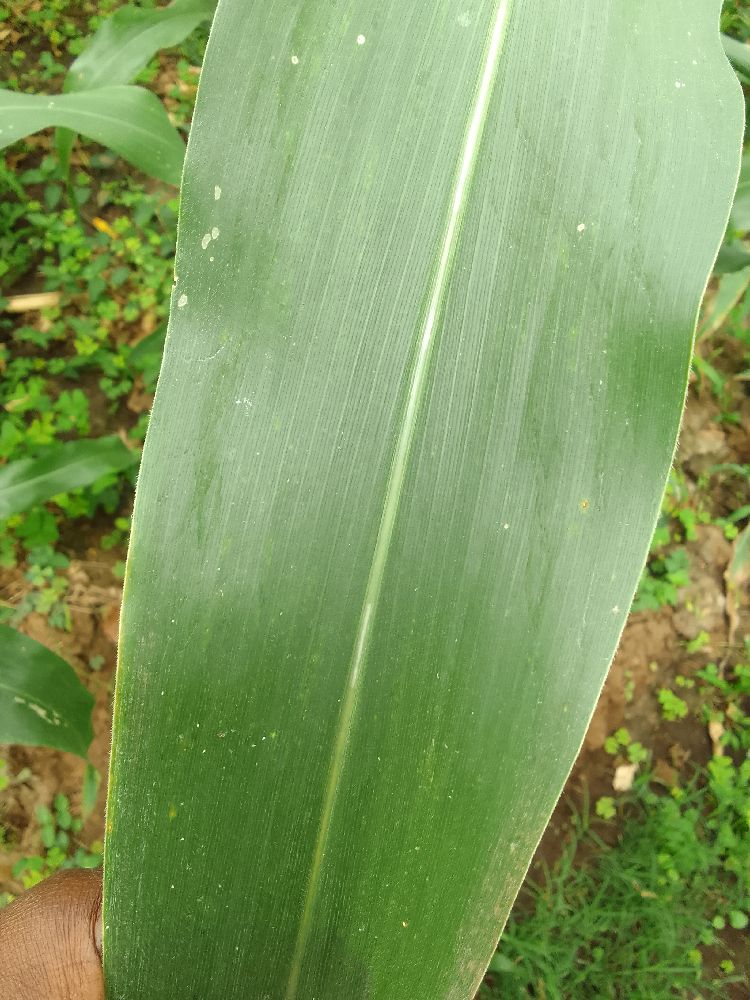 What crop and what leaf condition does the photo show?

maize, healthy
